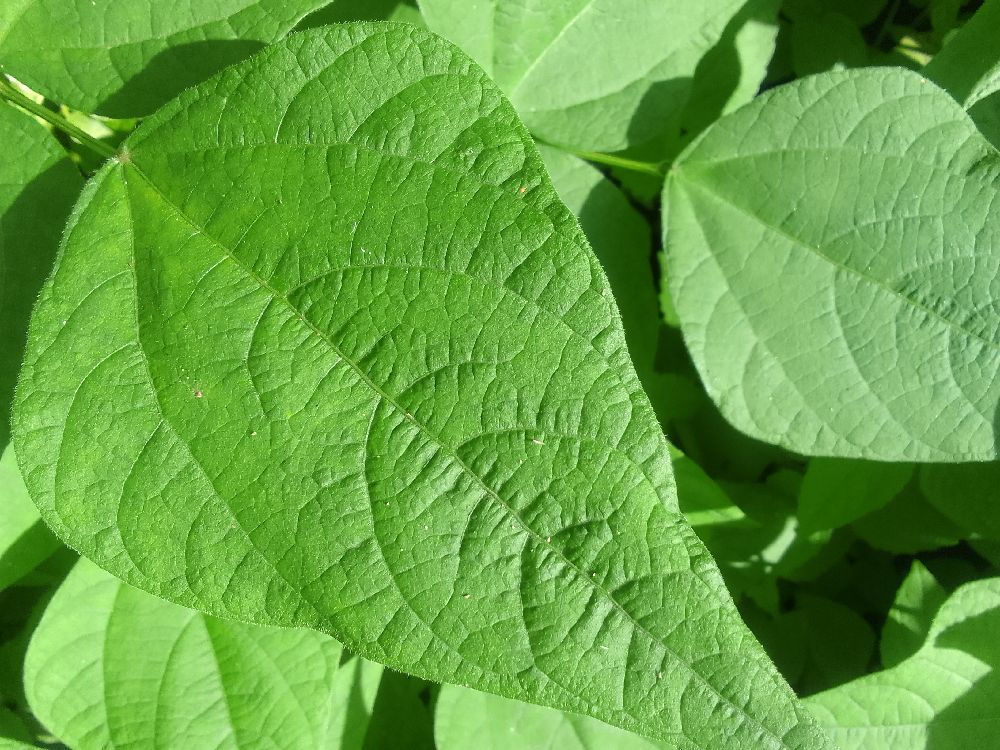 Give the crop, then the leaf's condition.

common bean, healthy
